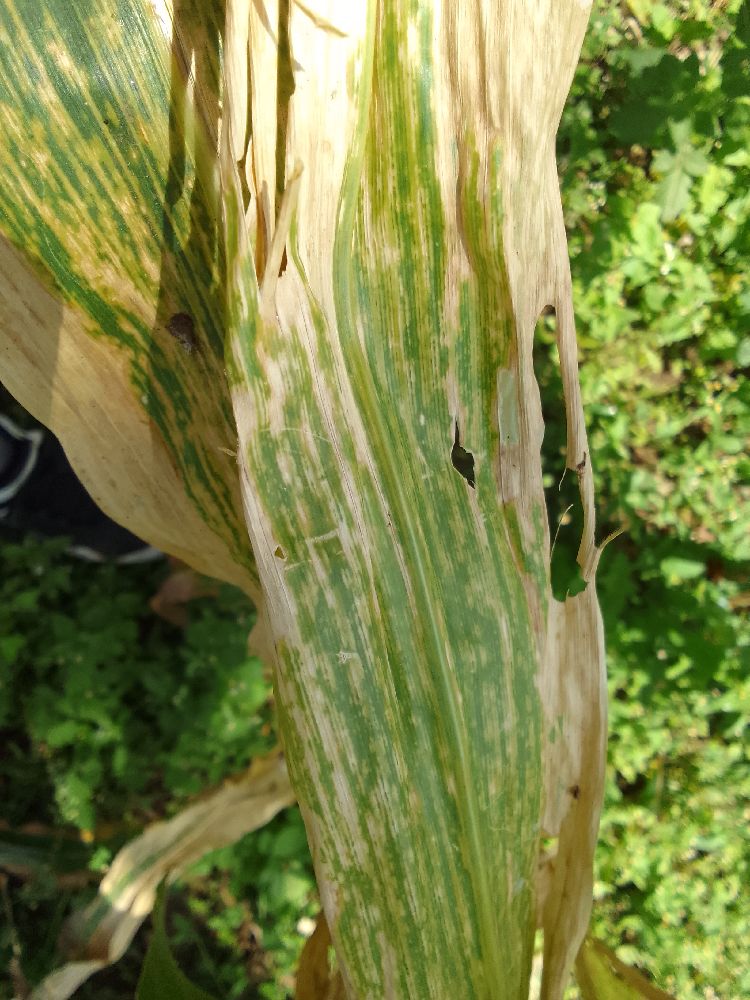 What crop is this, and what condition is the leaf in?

maize, maize lethal necrosis
